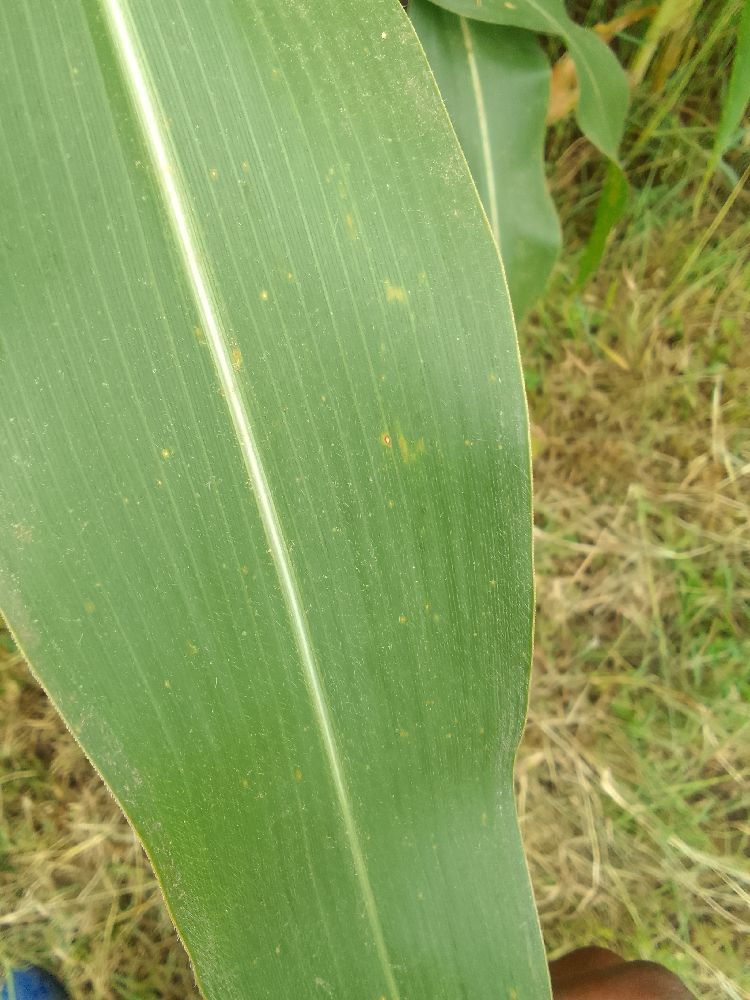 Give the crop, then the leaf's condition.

maize, healthy
